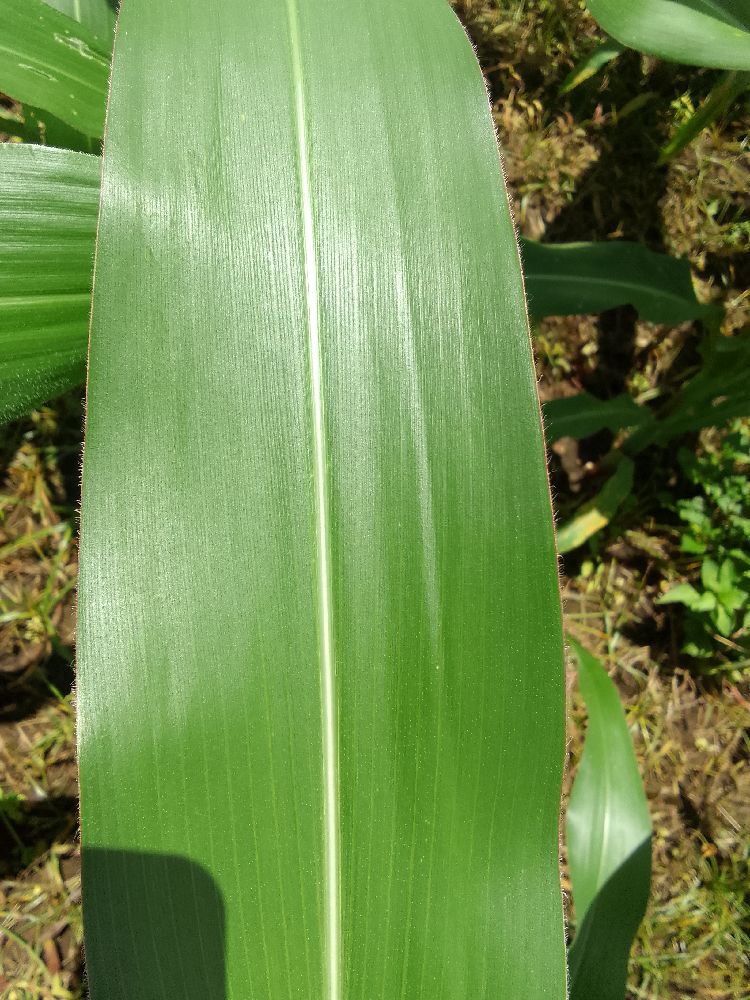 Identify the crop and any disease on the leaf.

maize, healthy
